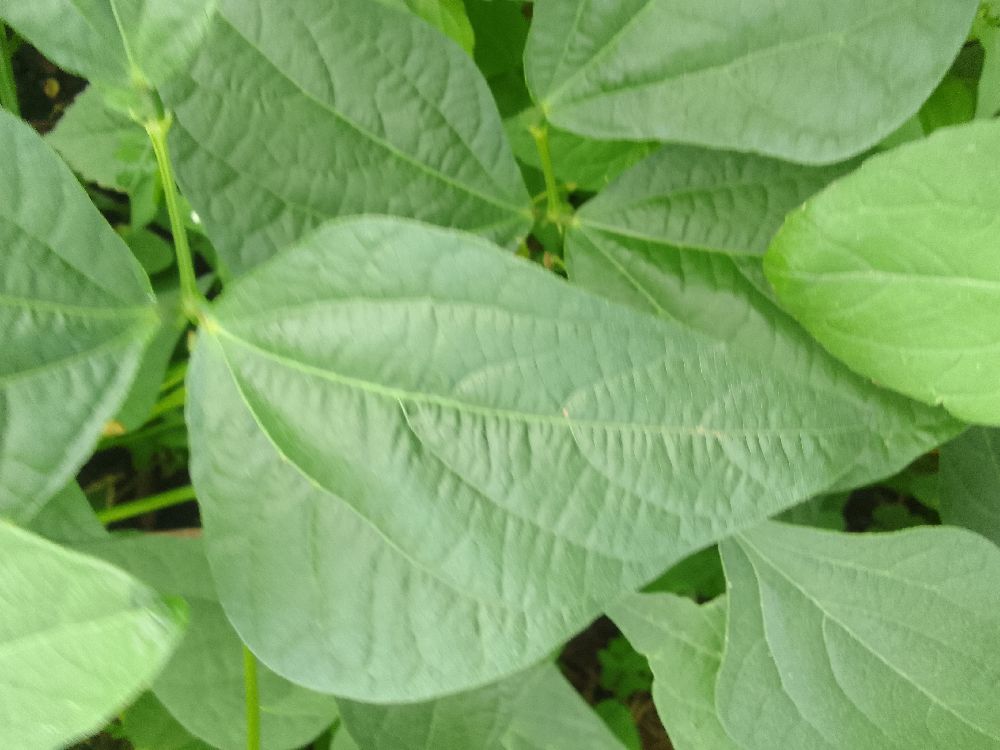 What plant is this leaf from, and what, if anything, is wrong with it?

common bean, healthy
